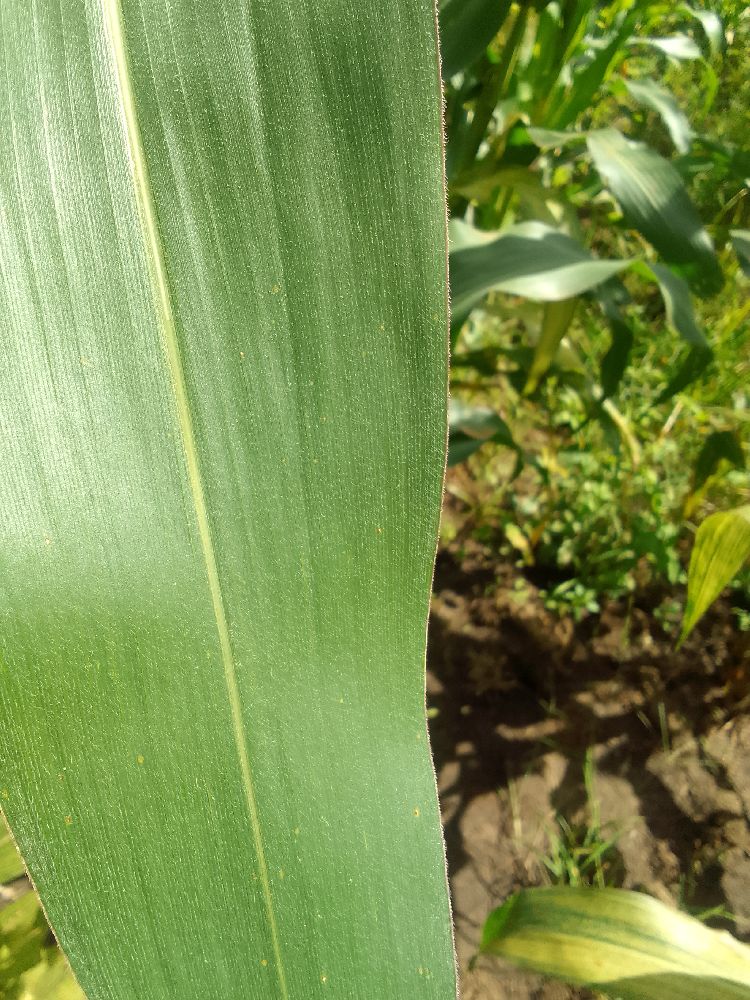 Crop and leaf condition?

maize, healthy
